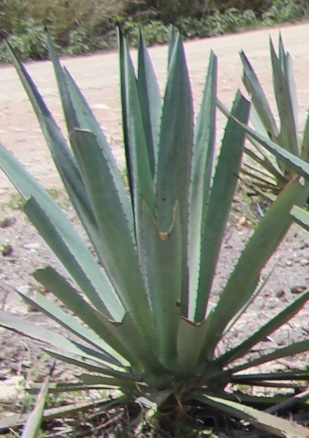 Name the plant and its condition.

agave, spotted
